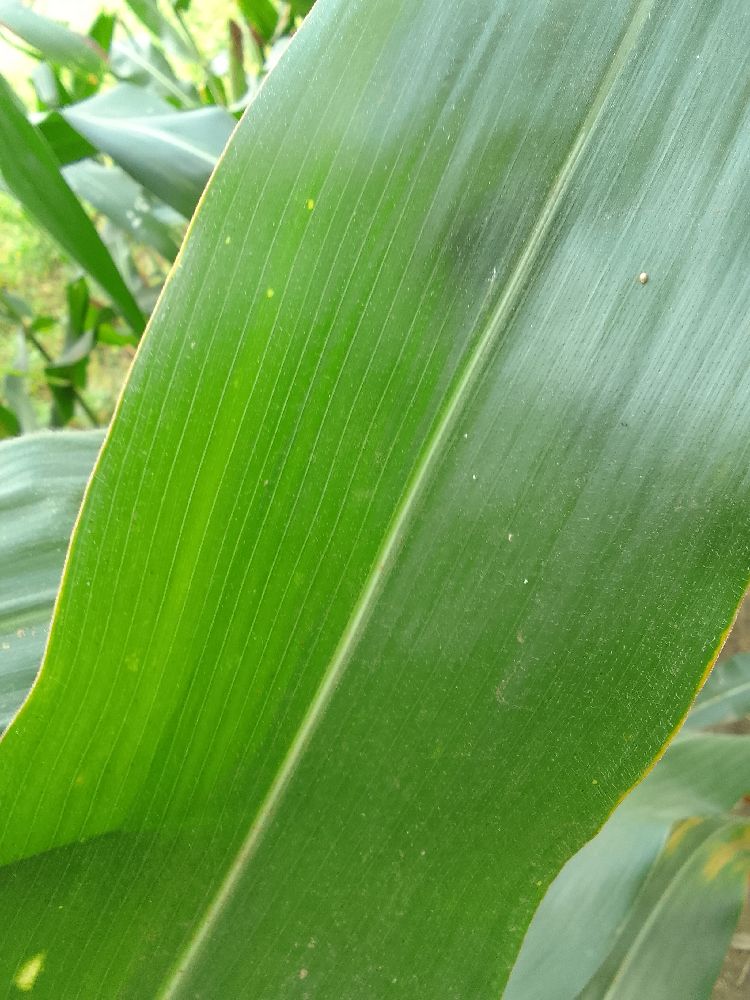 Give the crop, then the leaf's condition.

maize, healthy
